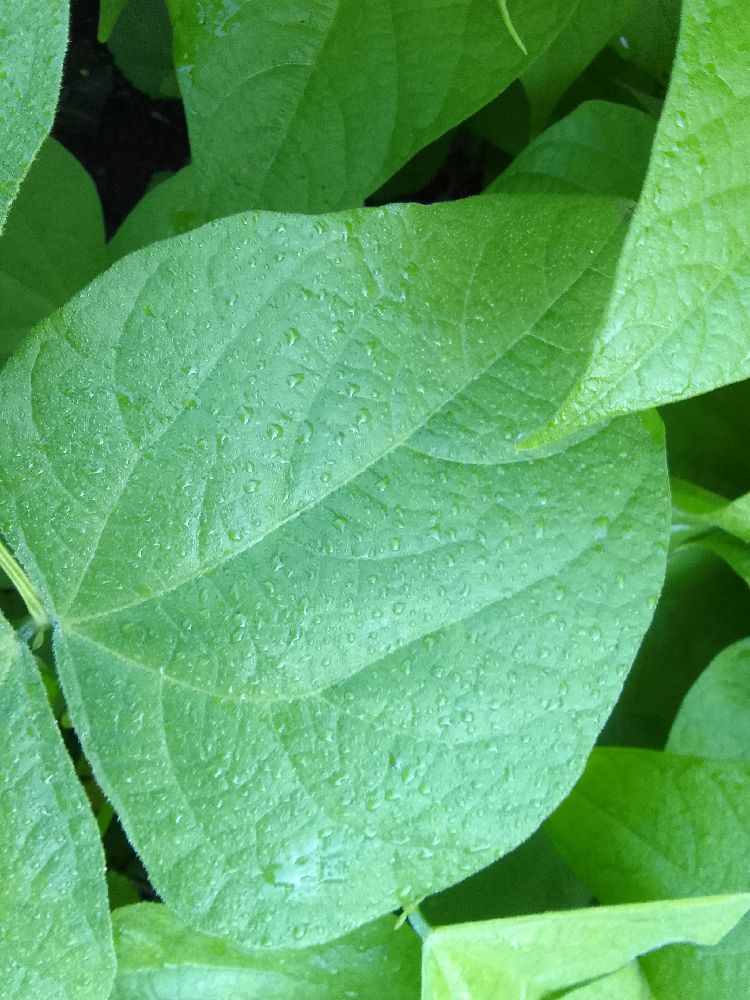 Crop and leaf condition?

common bean, healthy
